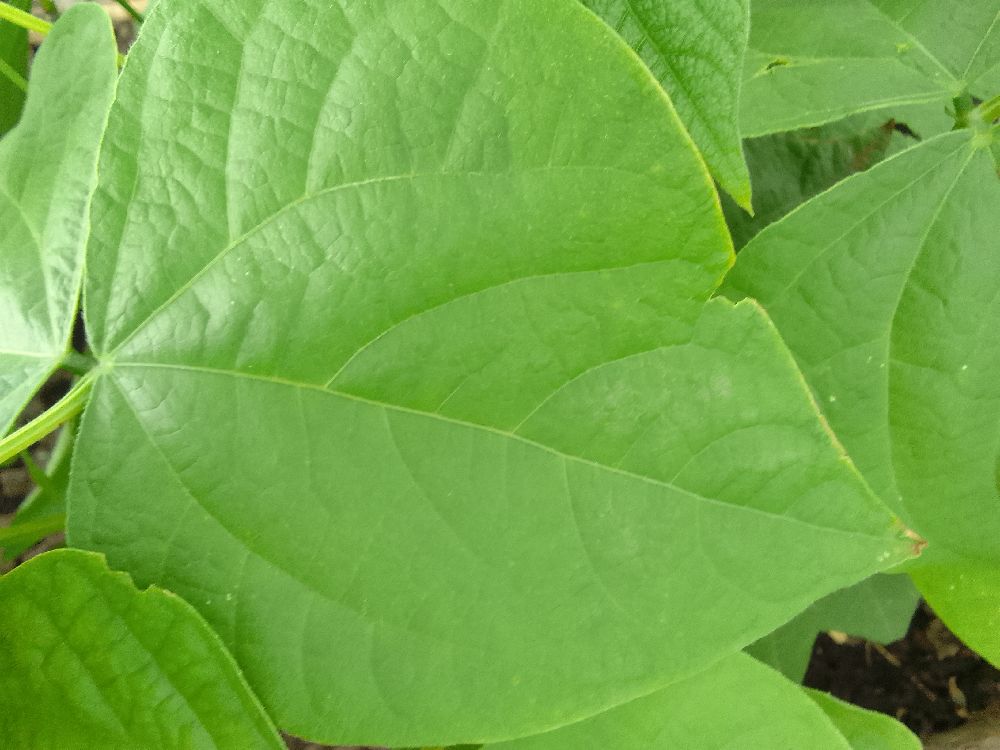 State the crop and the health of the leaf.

common bean, healthy
